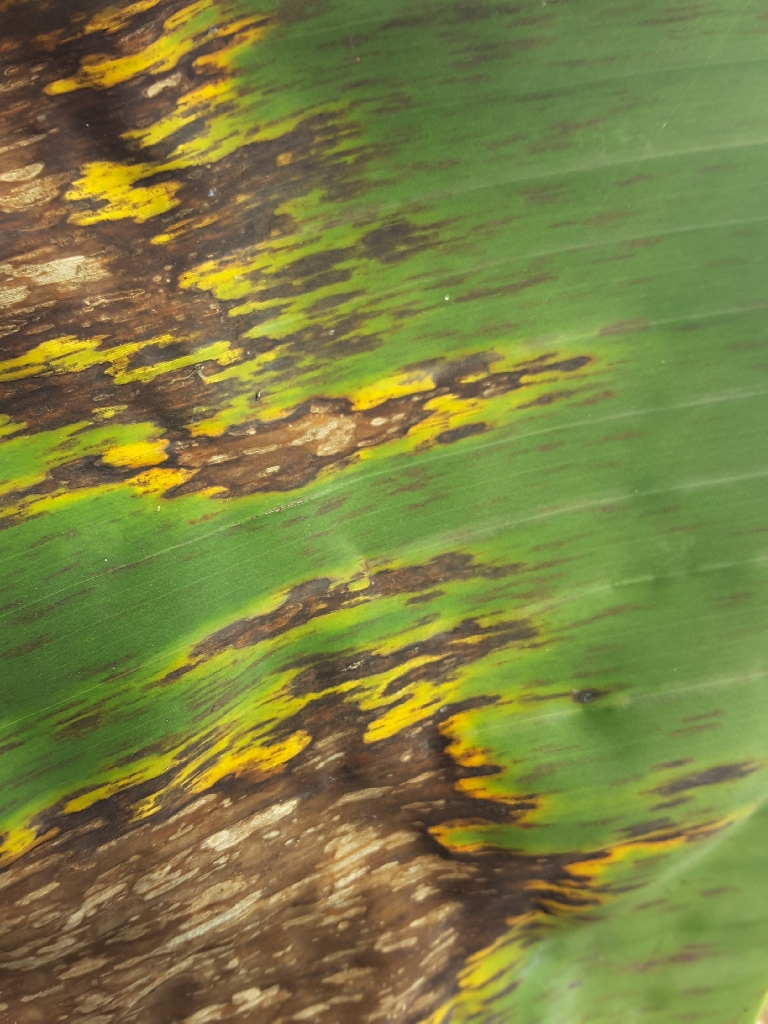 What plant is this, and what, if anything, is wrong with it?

banana, black sigatoka
